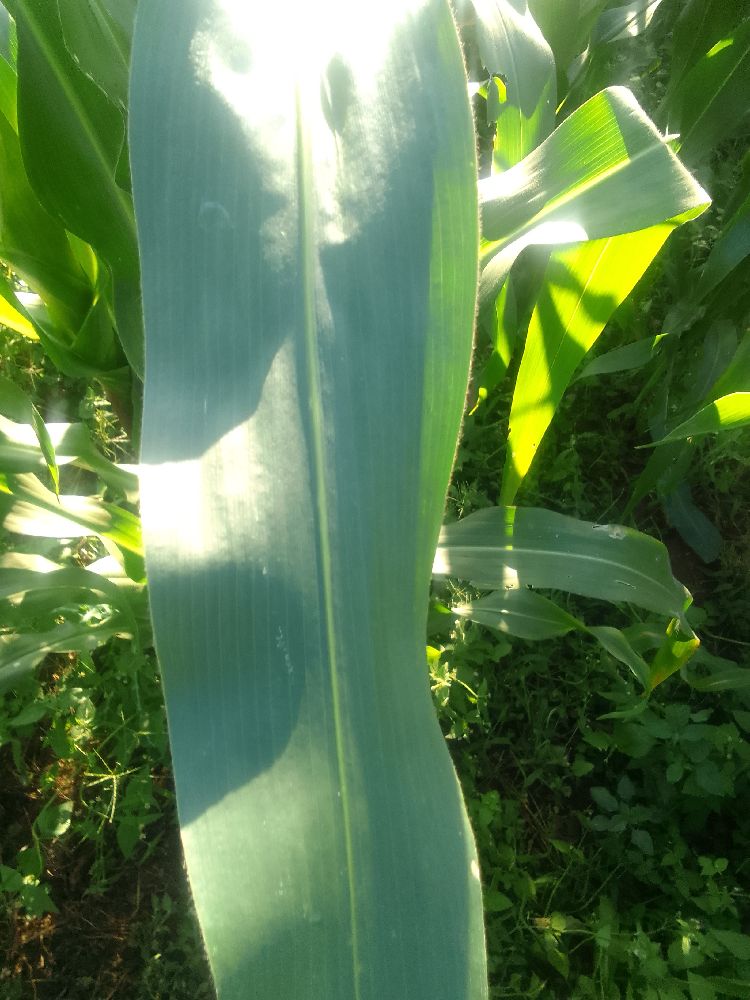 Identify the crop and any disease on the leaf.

maize, healthy
